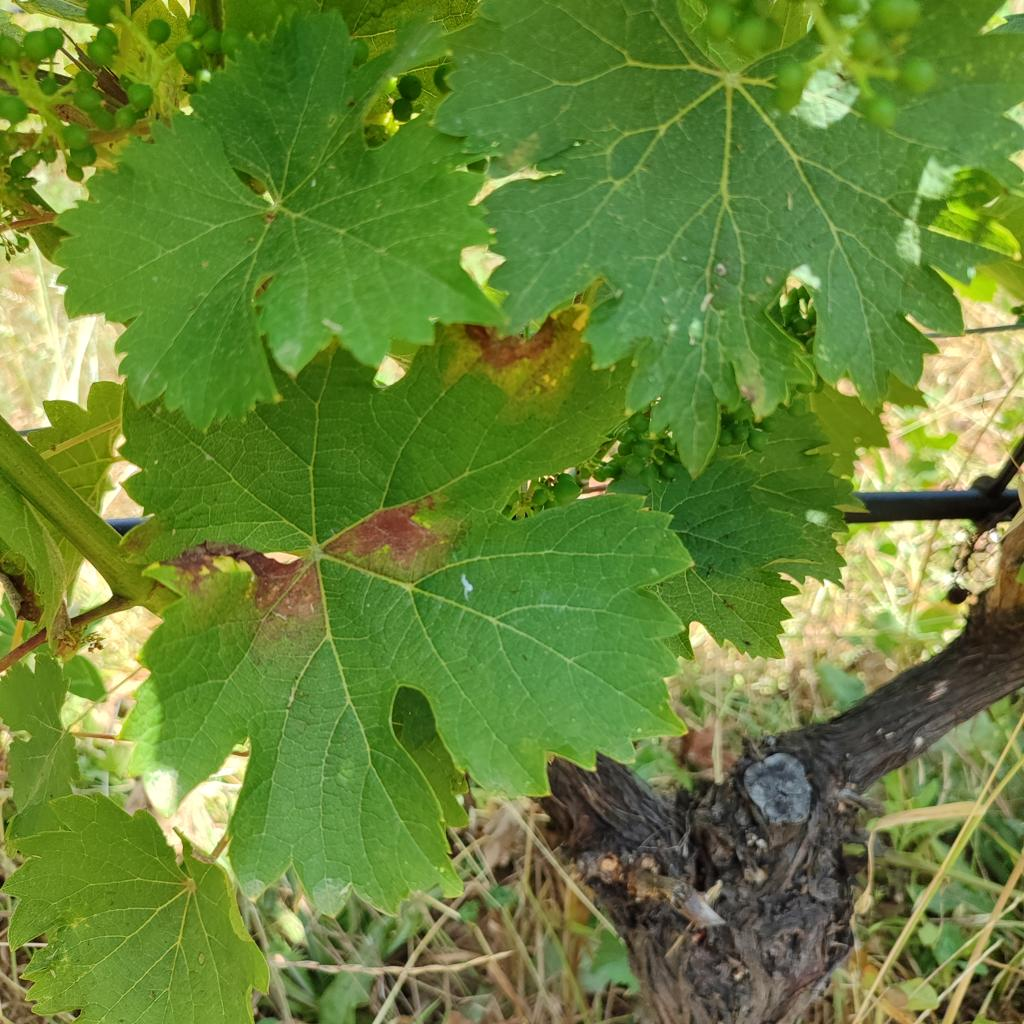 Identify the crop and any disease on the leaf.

grapevine, downy mildew
